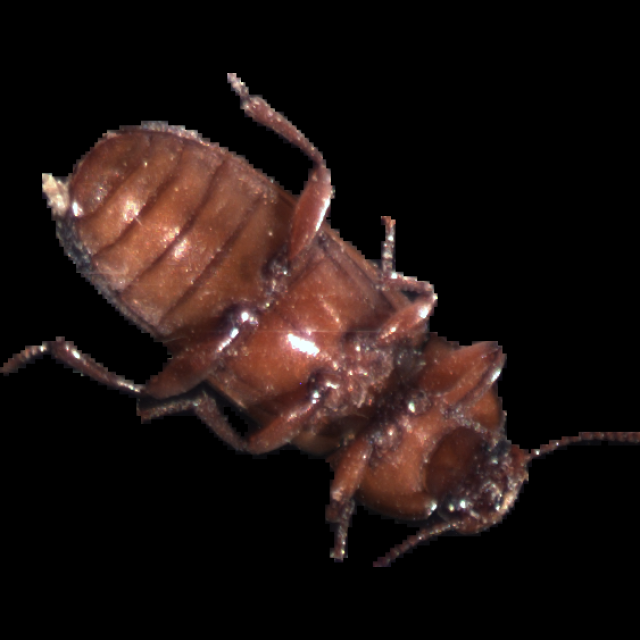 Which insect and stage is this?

mealworm beetle
